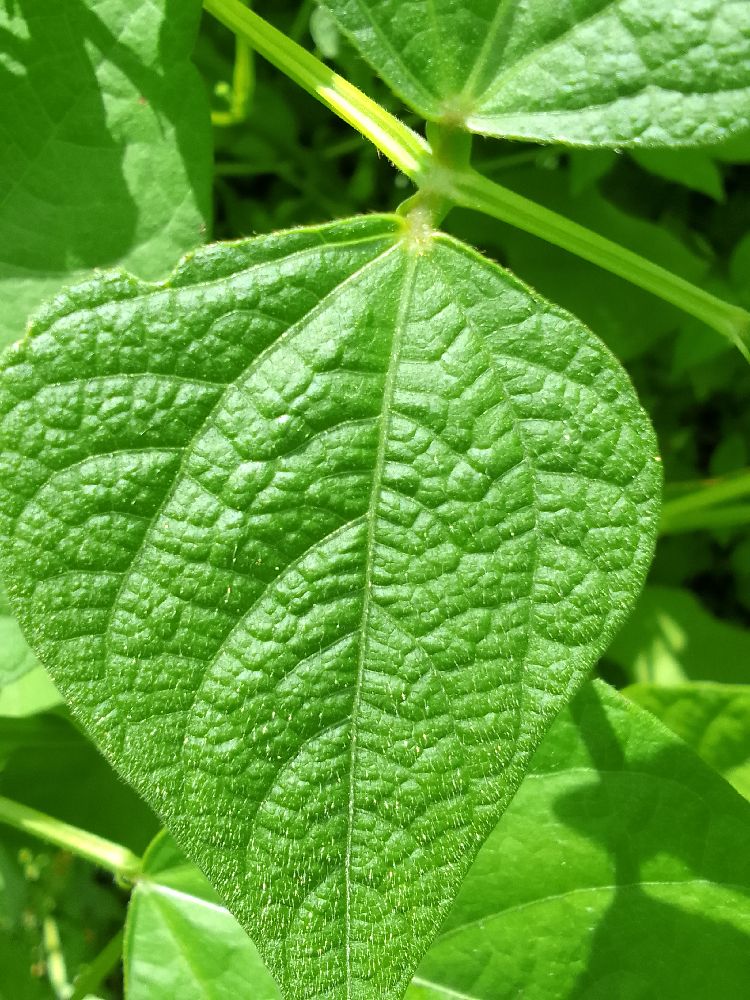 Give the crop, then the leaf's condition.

common bean, healthy
